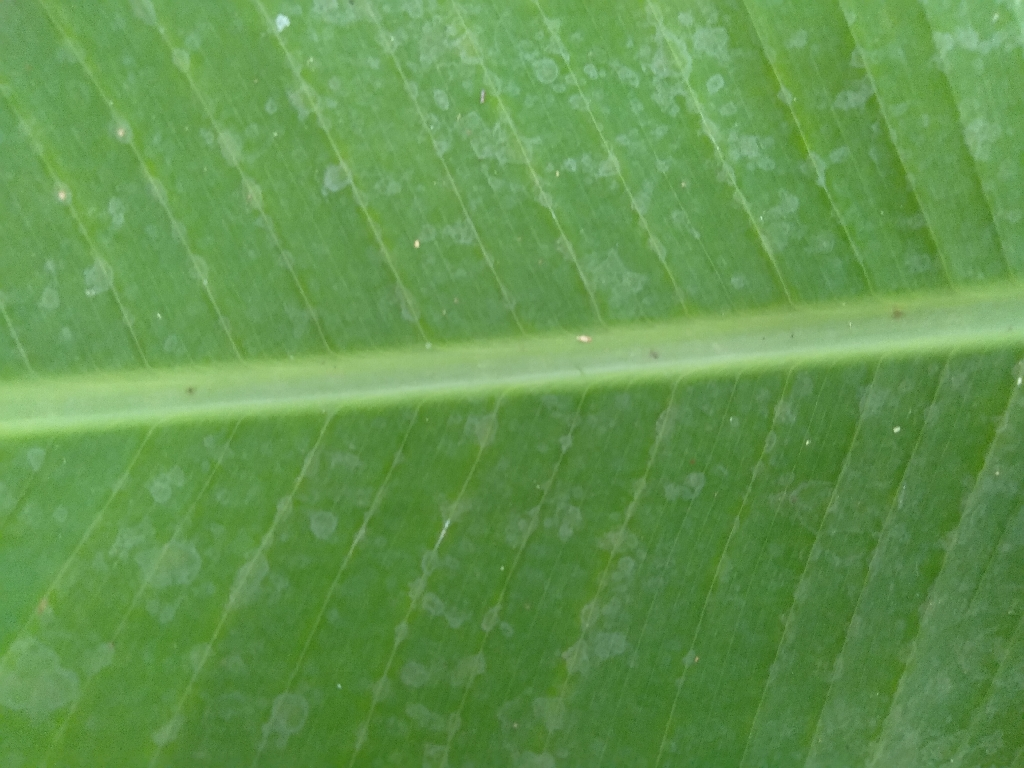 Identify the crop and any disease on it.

banana, healthy
